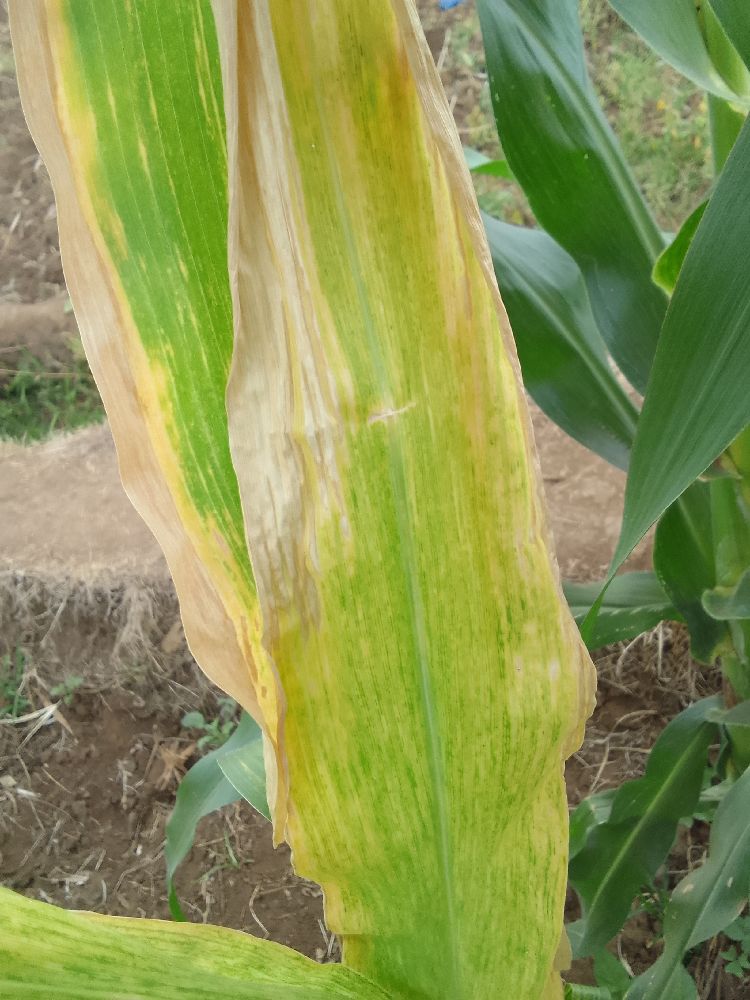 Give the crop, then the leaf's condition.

maize, maize lethal necrosis
